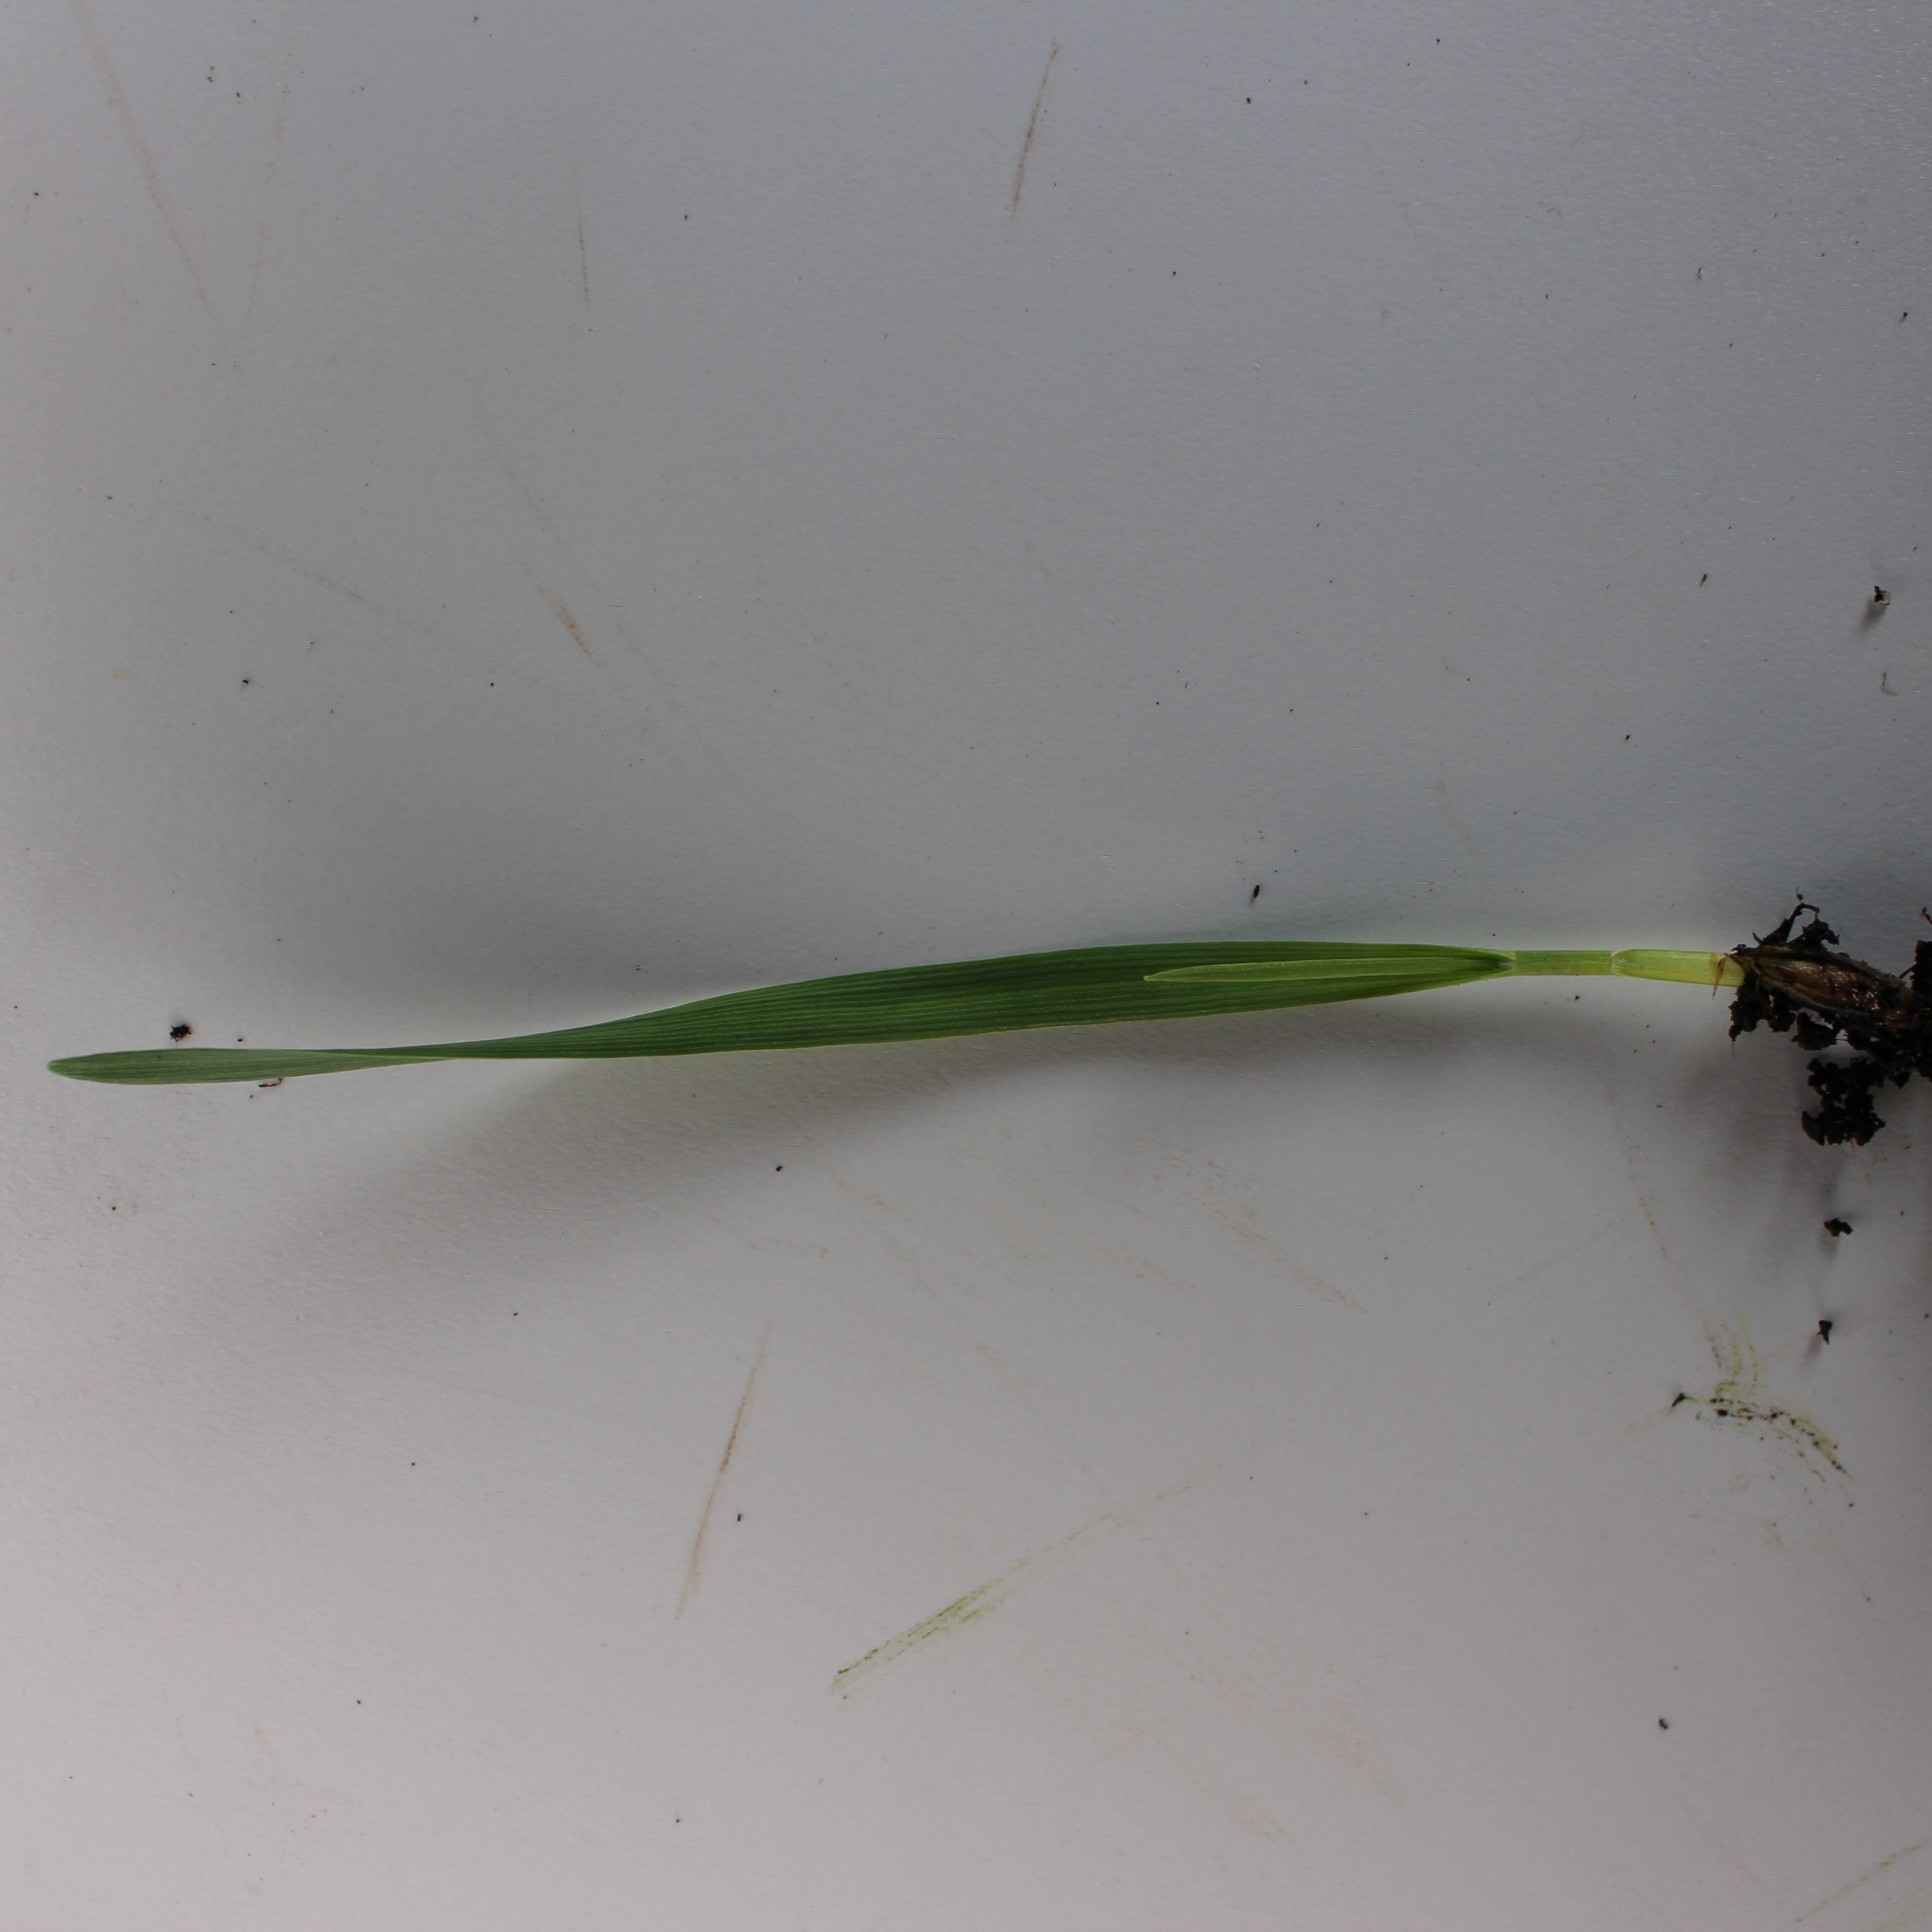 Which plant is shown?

Avena sterilis
